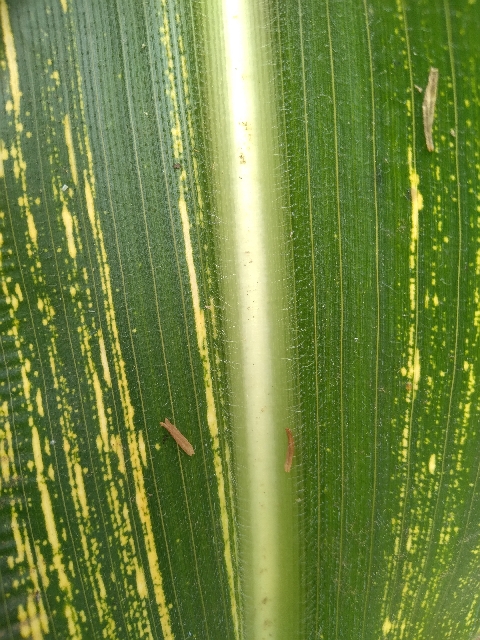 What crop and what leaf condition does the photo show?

maize, maize streak virus
